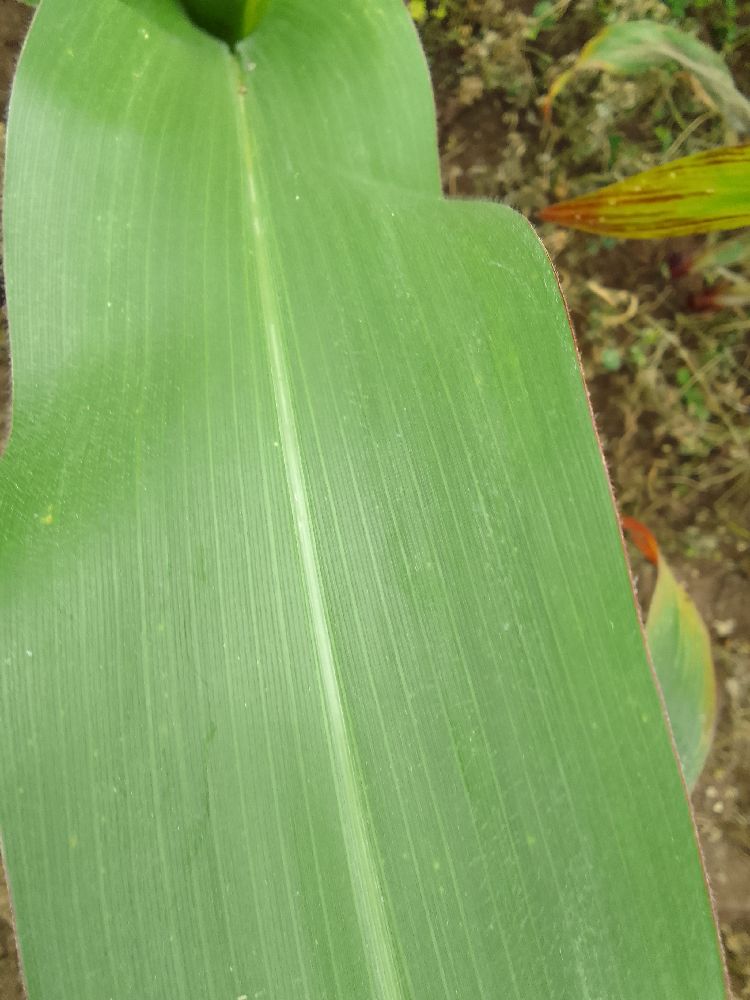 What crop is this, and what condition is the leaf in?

maize, healthy
